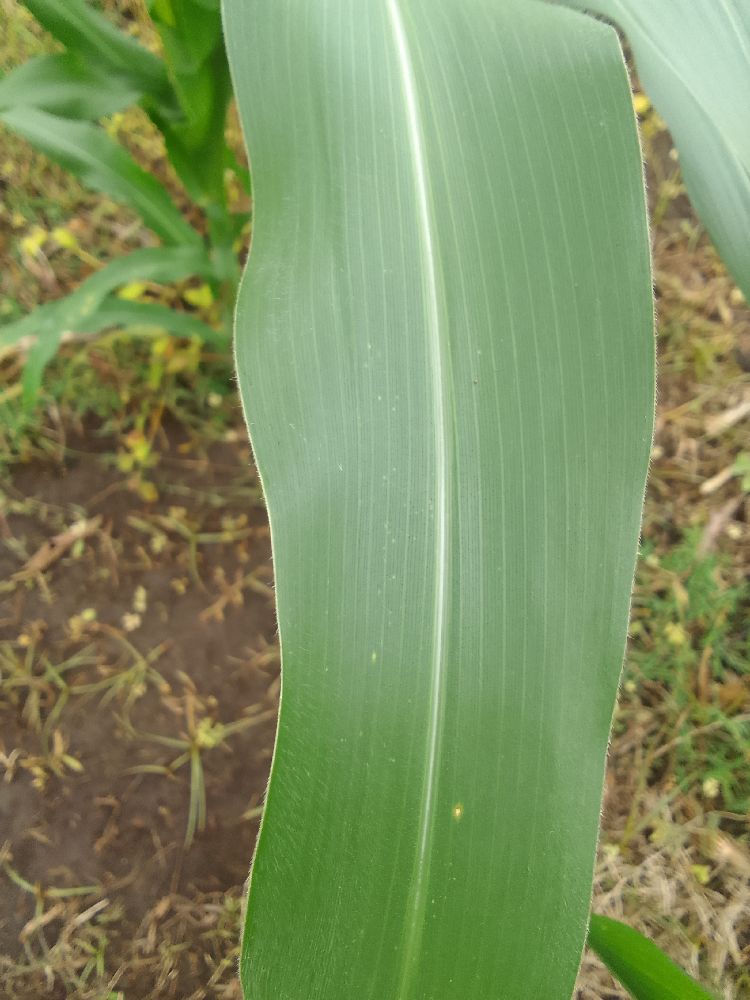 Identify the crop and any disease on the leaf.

maize, healthy
